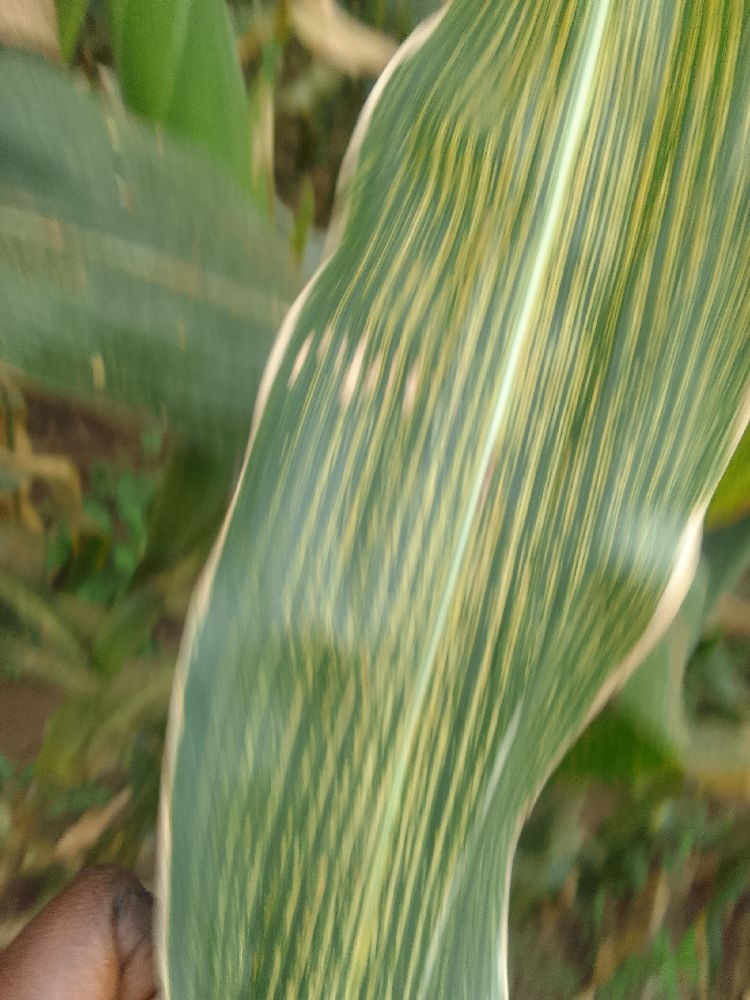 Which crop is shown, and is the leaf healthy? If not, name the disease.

maize, maize streak virus
